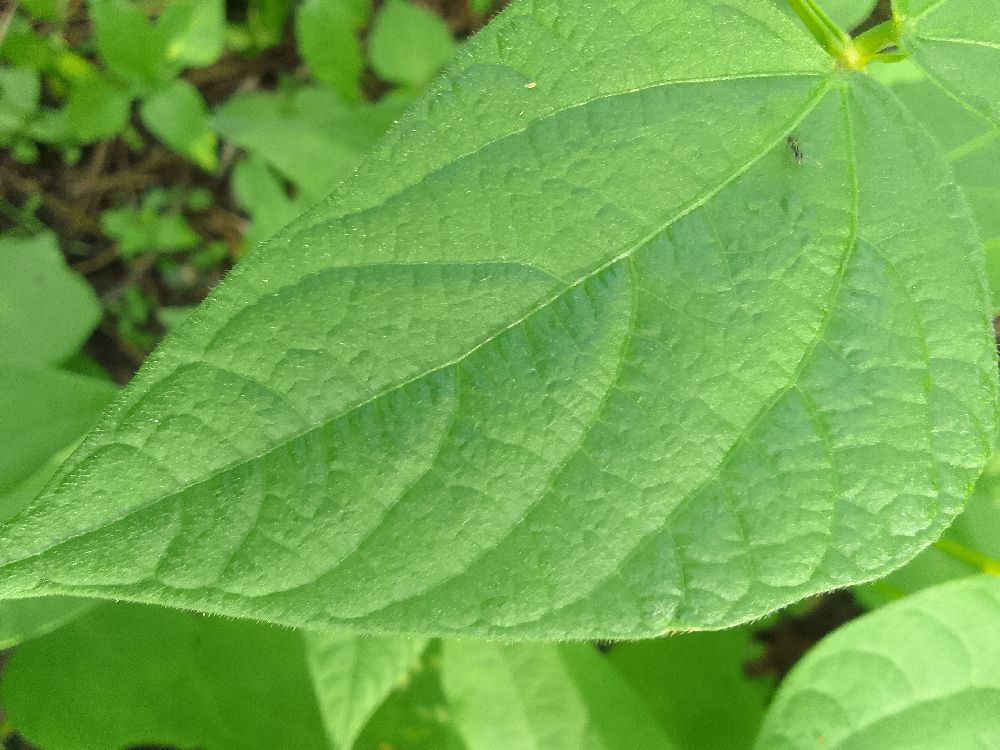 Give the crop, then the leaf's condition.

common bean, healthy
